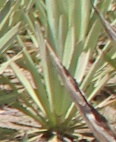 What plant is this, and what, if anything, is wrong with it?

agave, yellow
